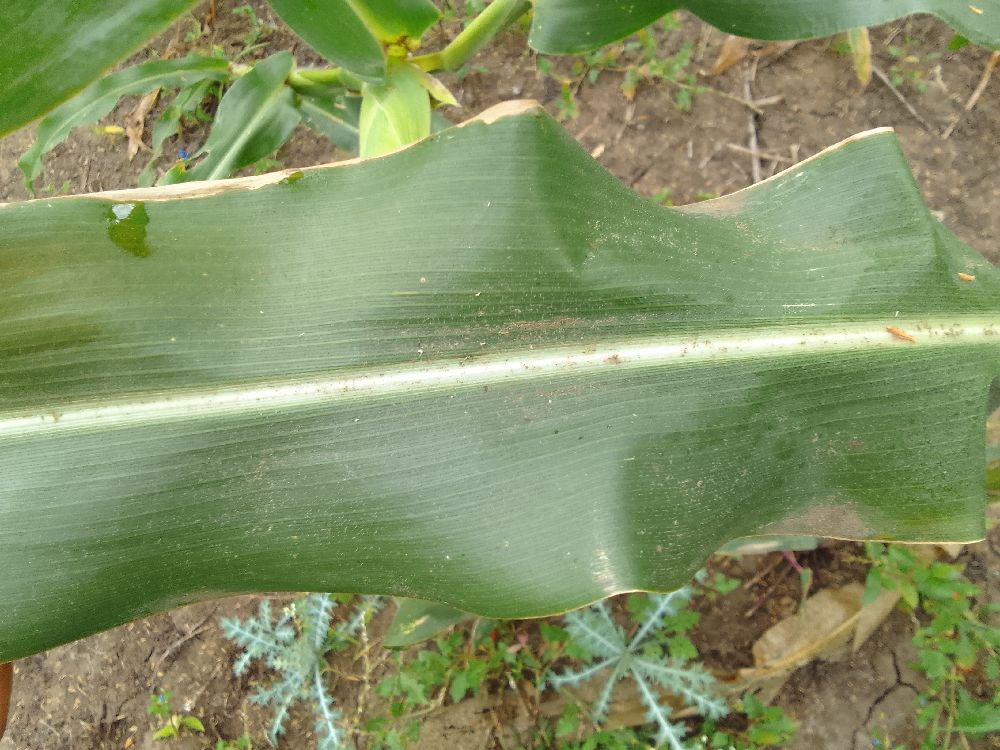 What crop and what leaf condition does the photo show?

maize, healthy
